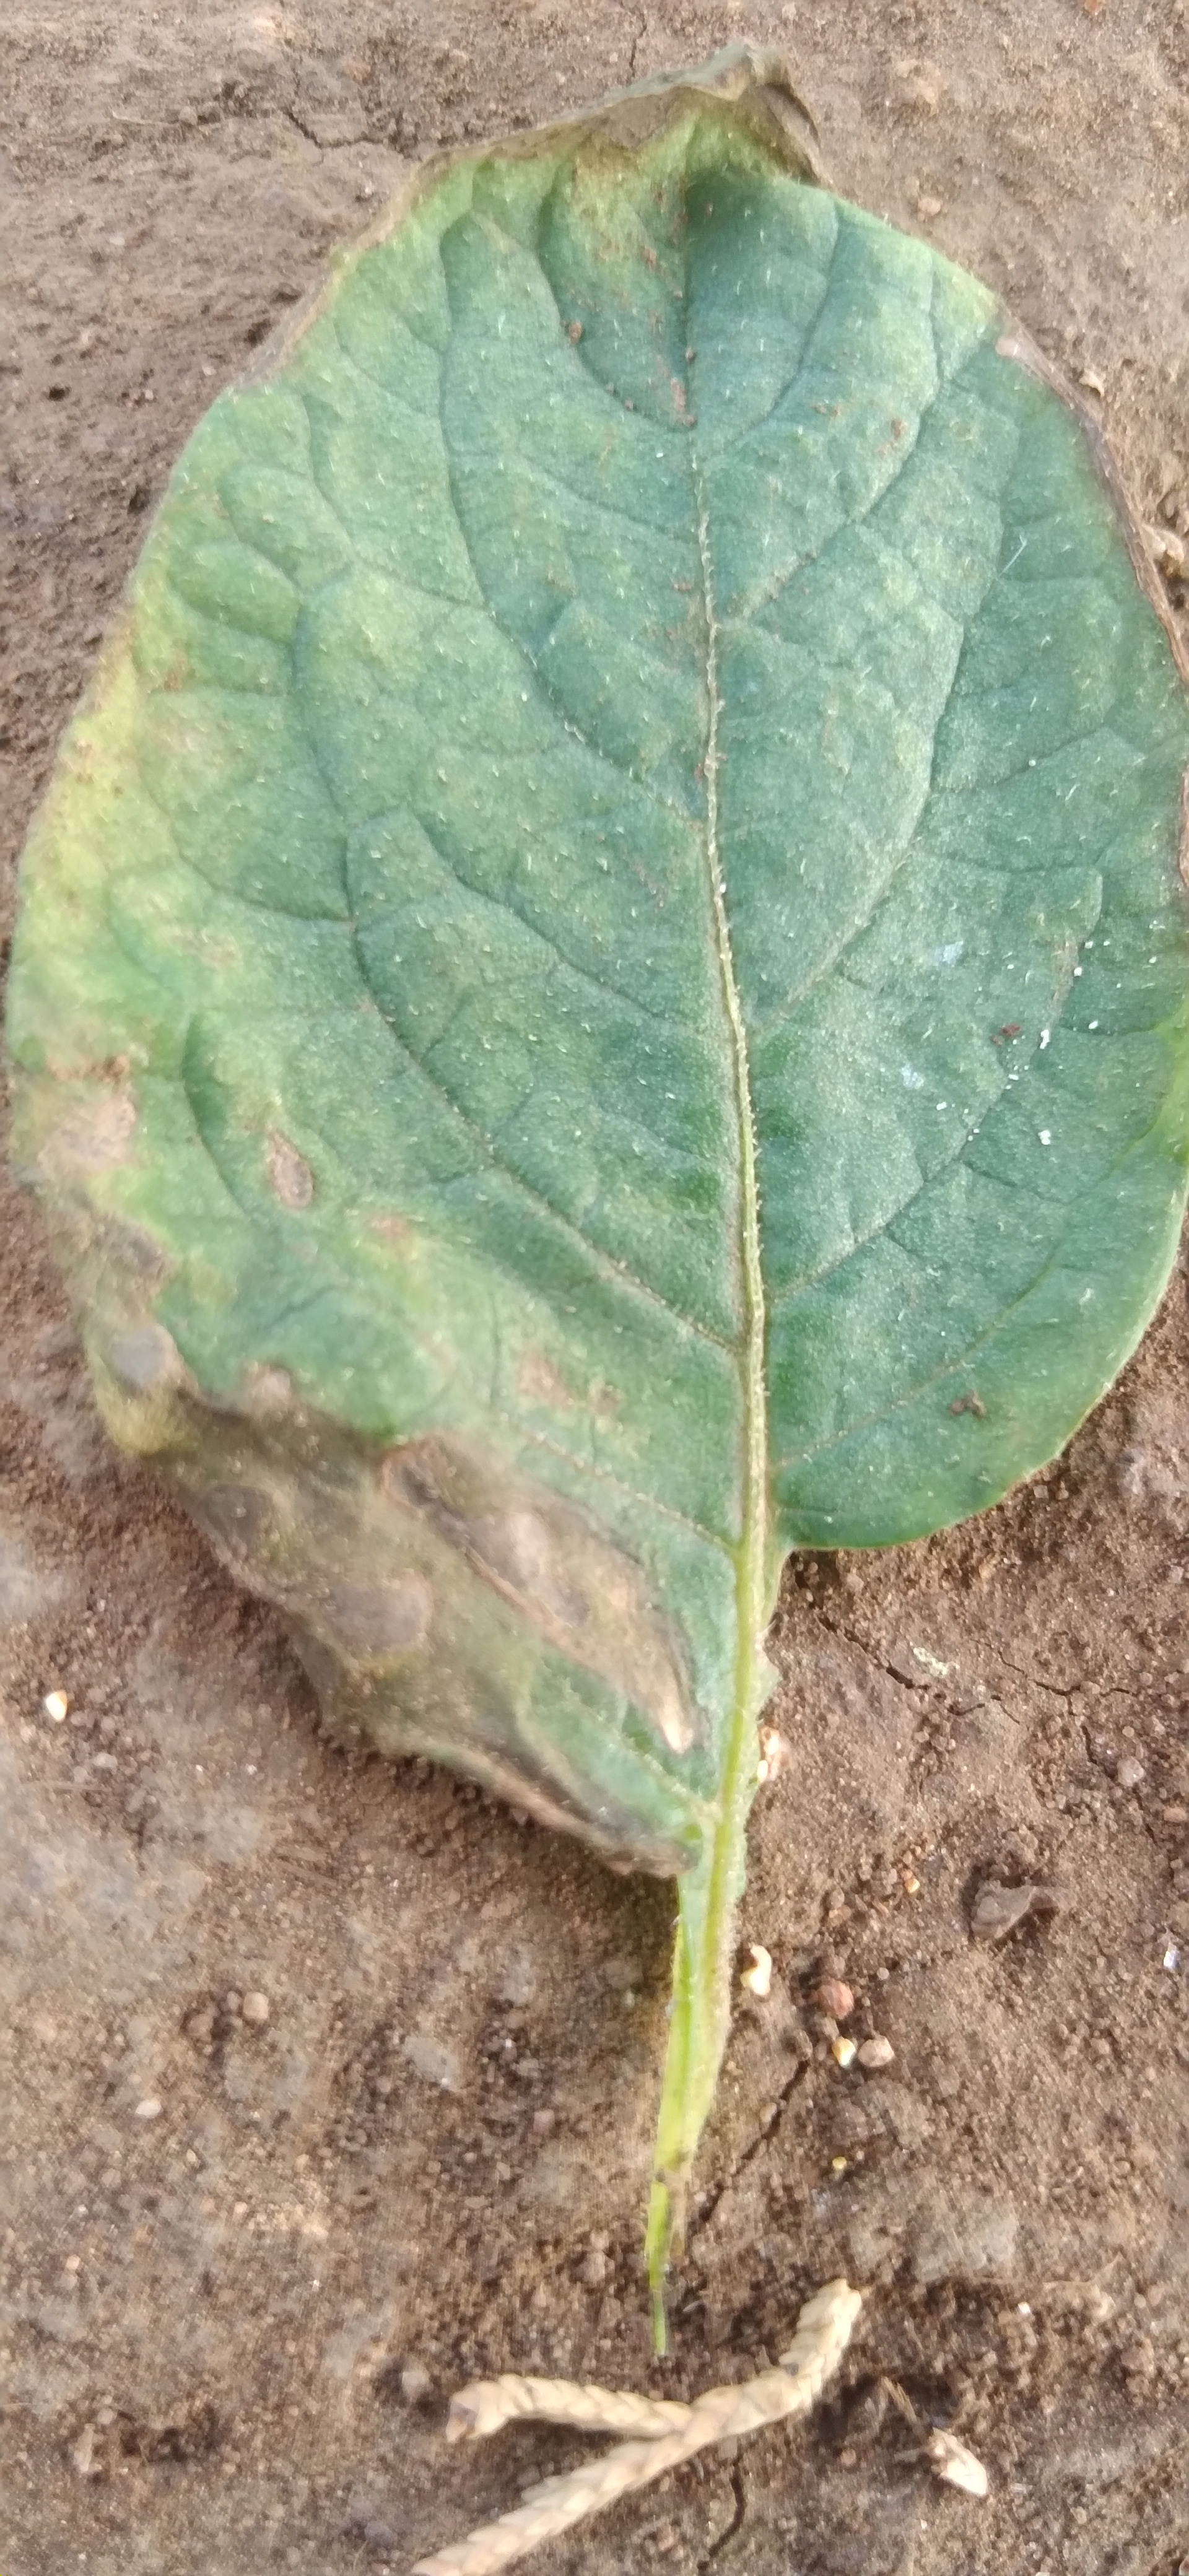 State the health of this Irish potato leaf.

early blight
